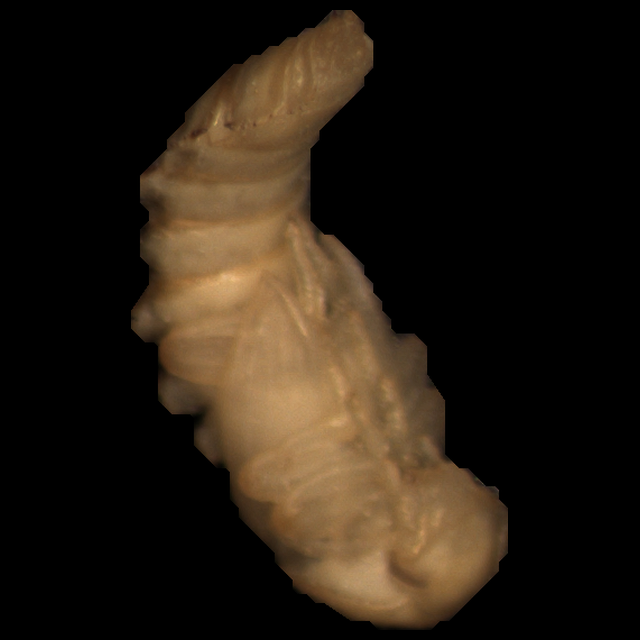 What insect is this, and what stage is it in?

mealworm pupa
